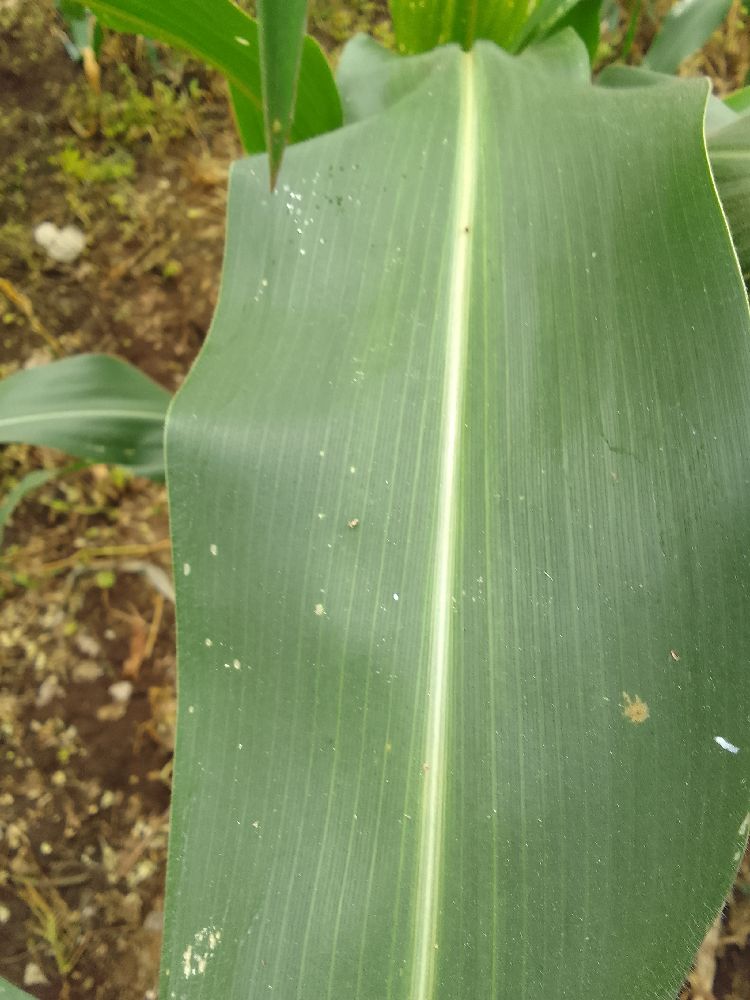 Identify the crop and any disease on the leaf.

maize, healthy
